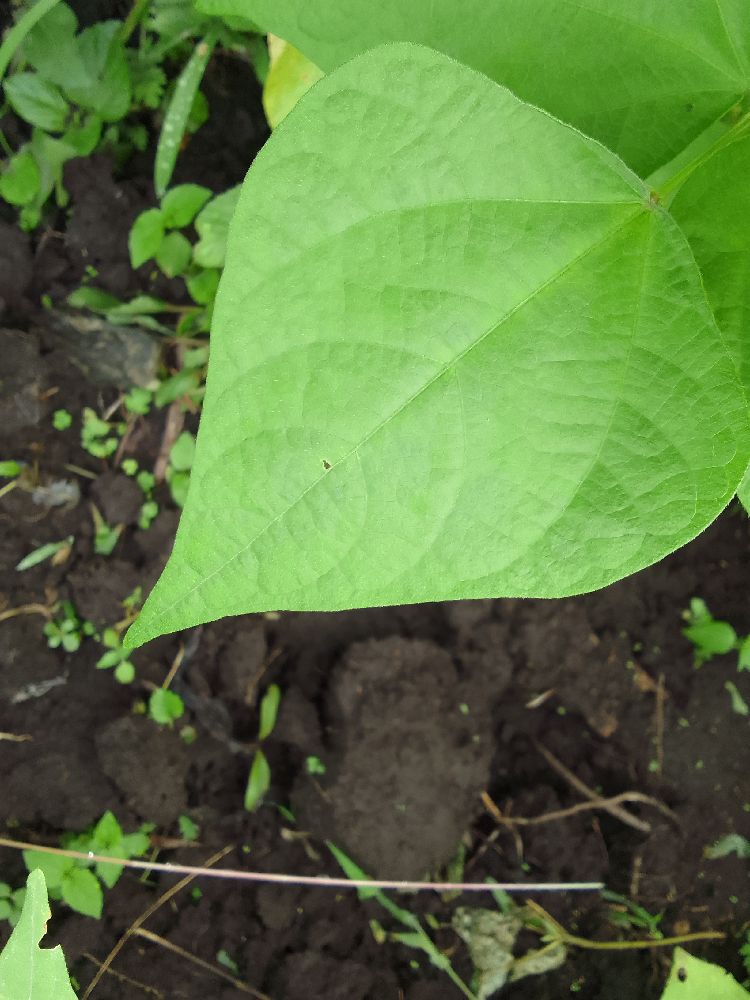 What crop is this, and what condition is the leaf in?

common bean, healthy
